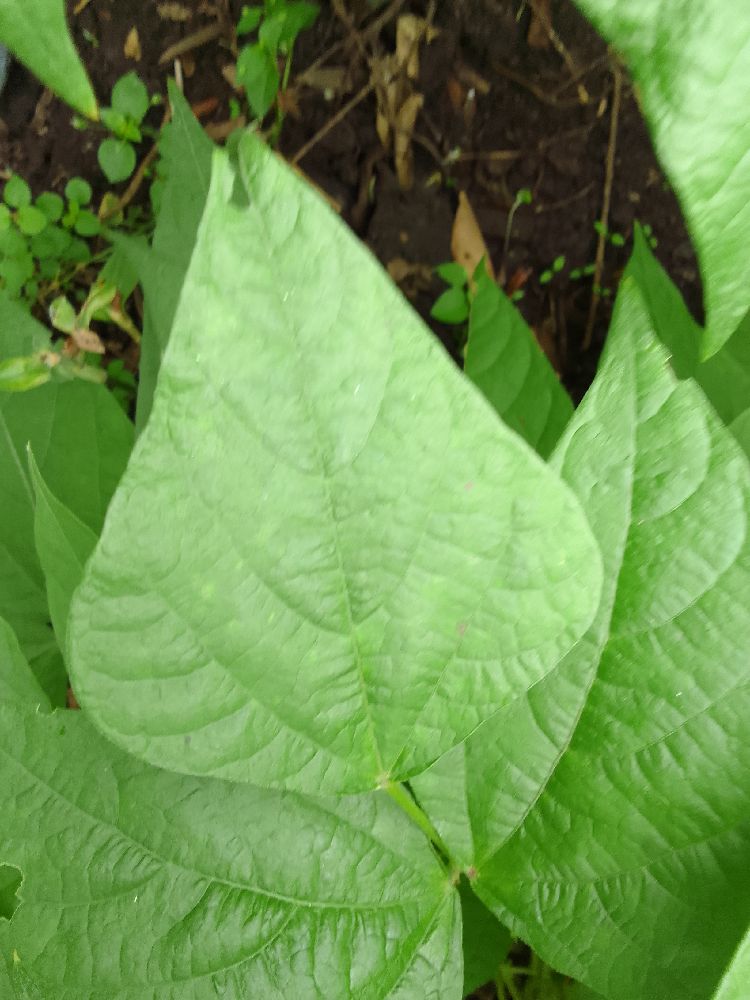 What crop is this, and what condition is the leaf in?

common bean, healthy
